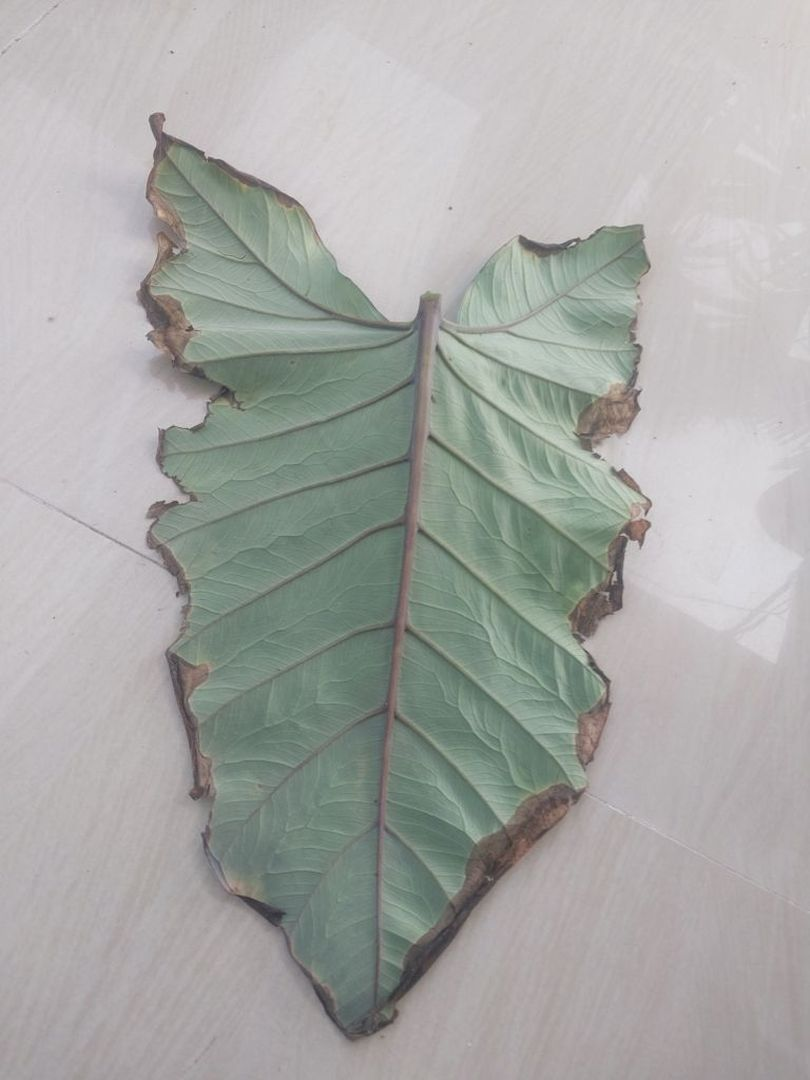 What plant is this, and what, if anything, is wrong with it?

taro, leaf blight
